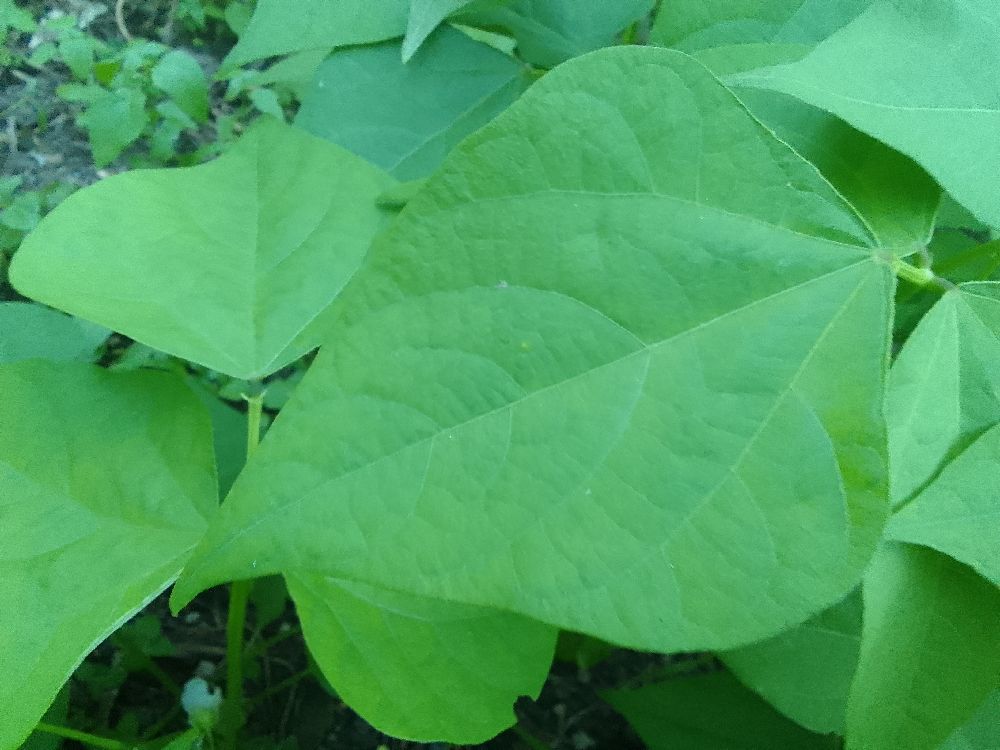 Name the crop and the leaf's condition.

common bean, healthy
